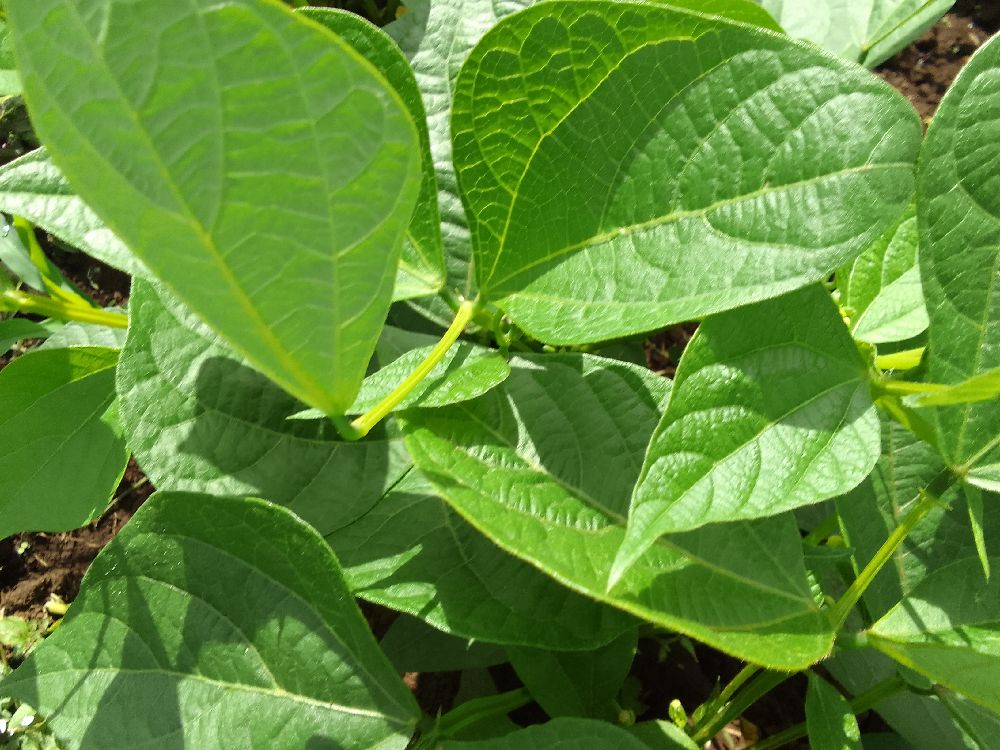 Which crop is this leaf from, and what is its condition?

common bean, healthy
